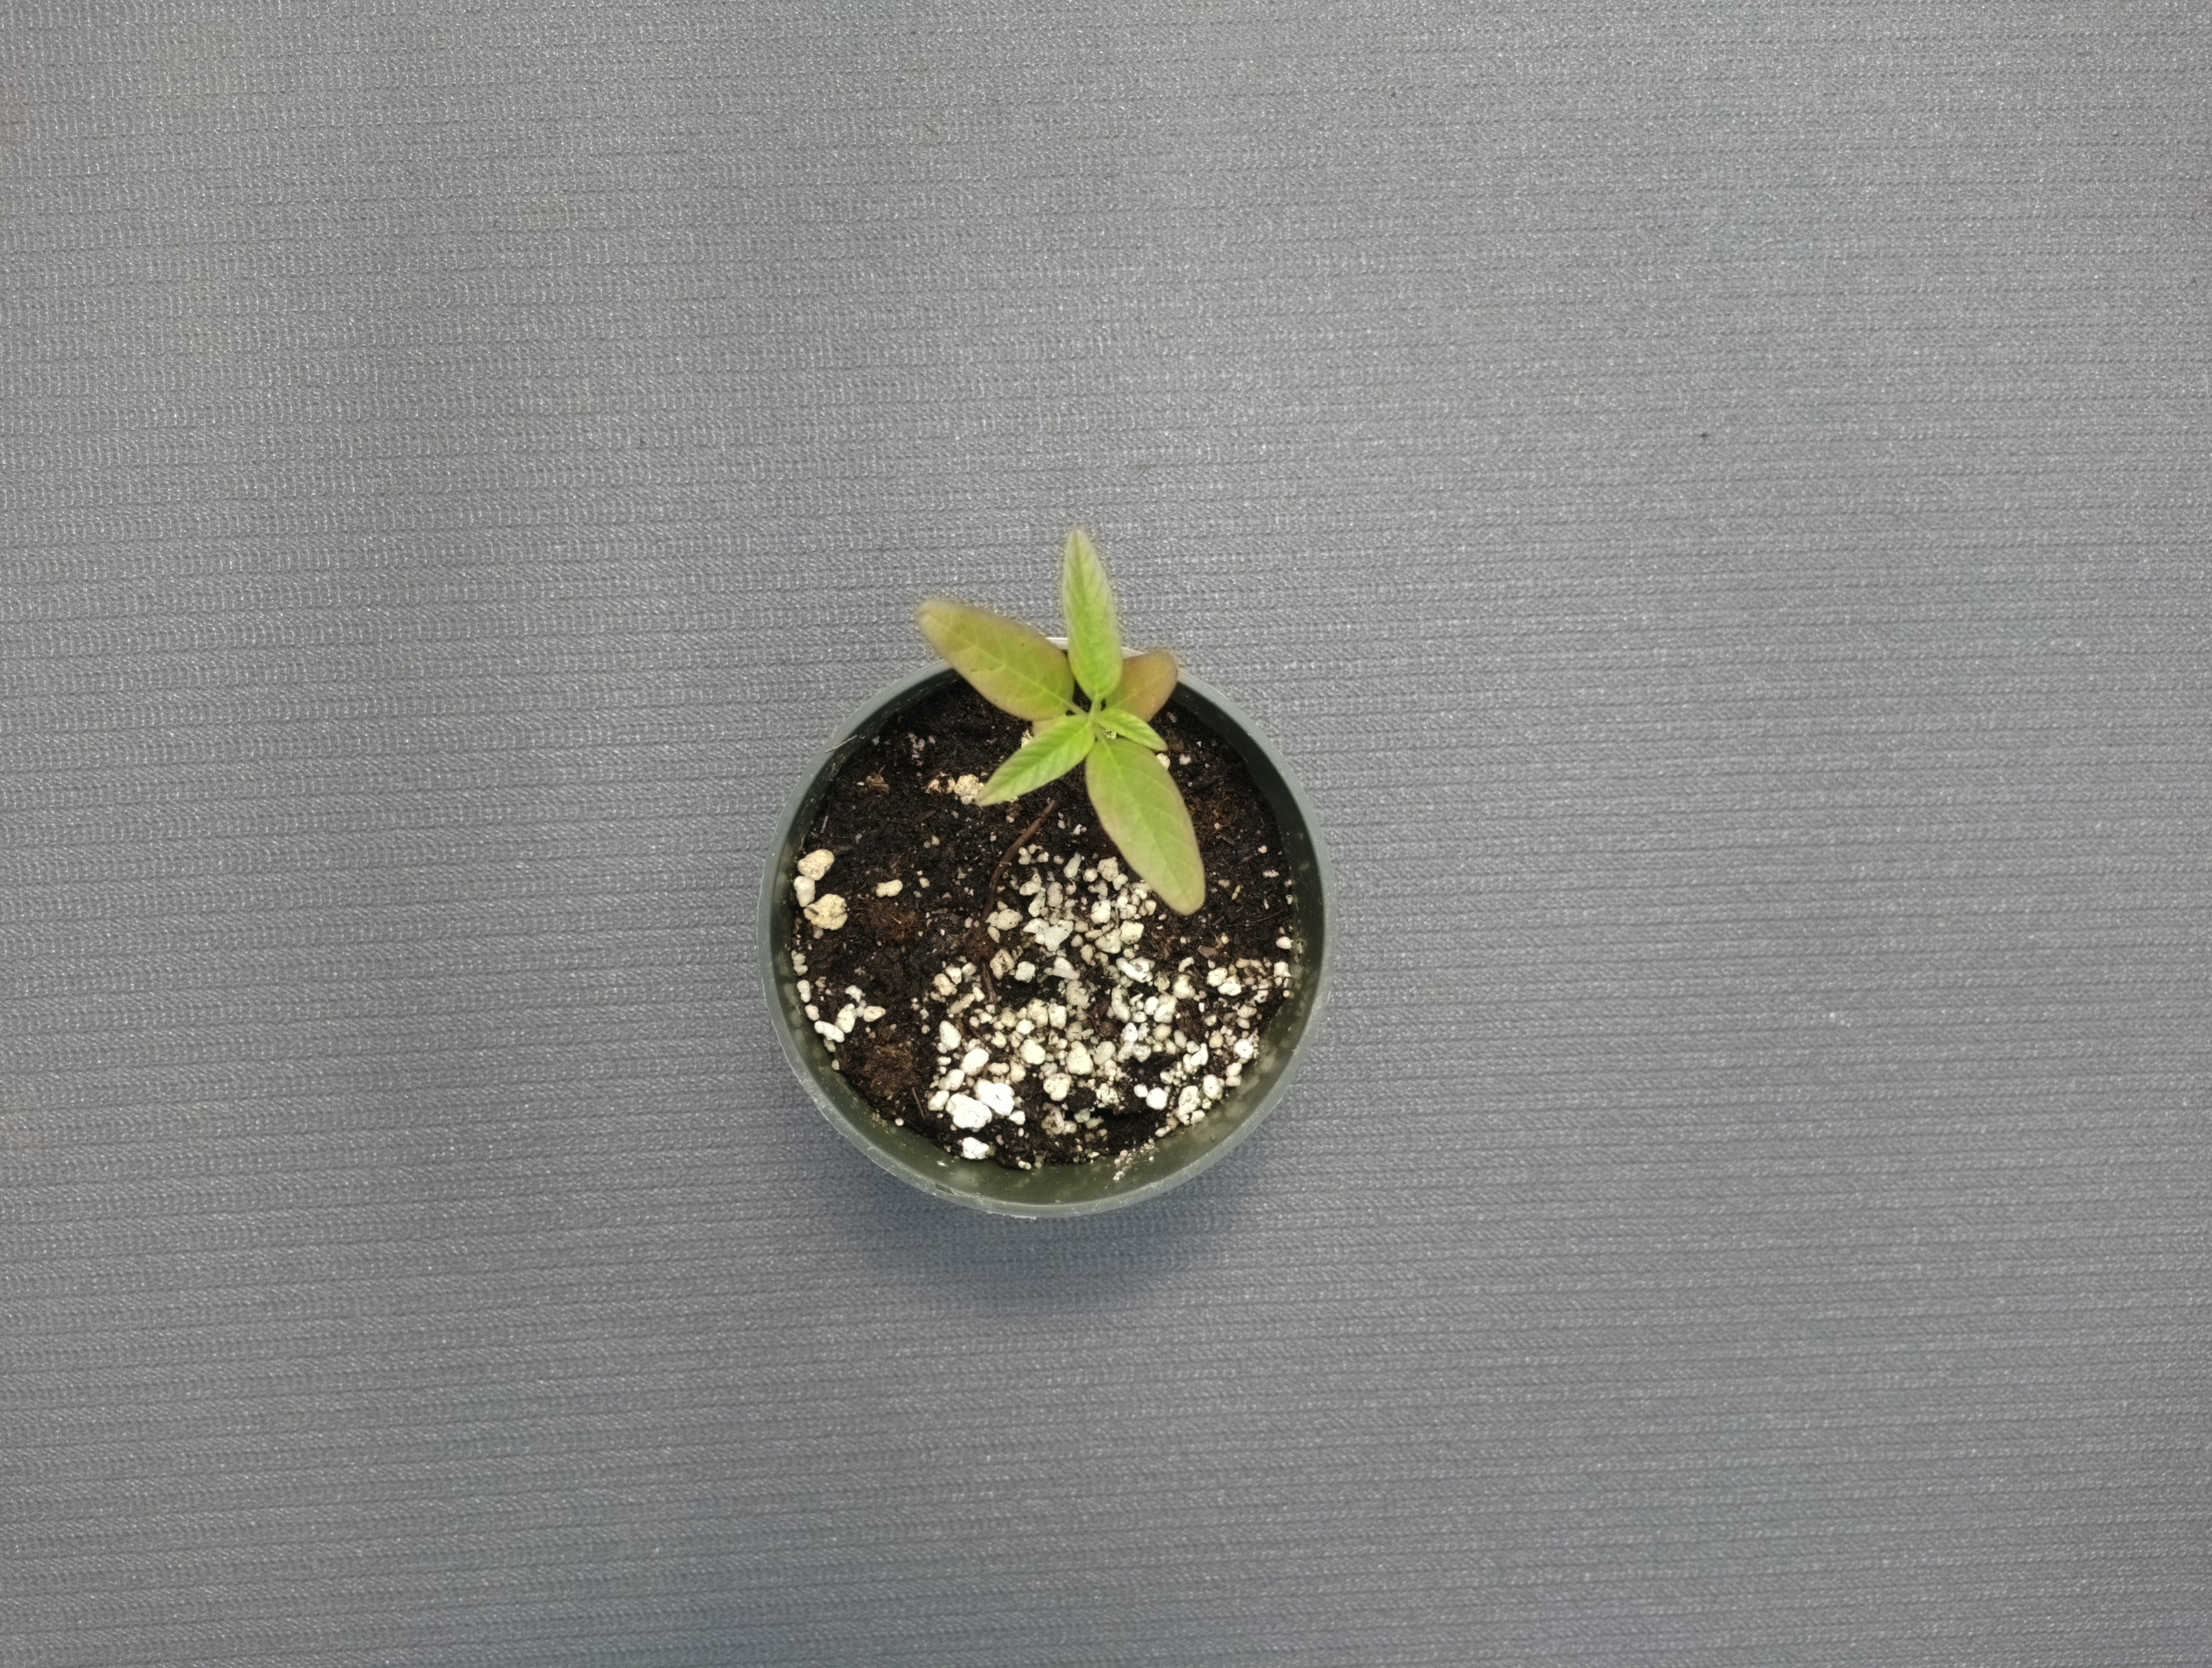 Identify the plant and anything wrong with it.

waterhemp, healthy untreated
